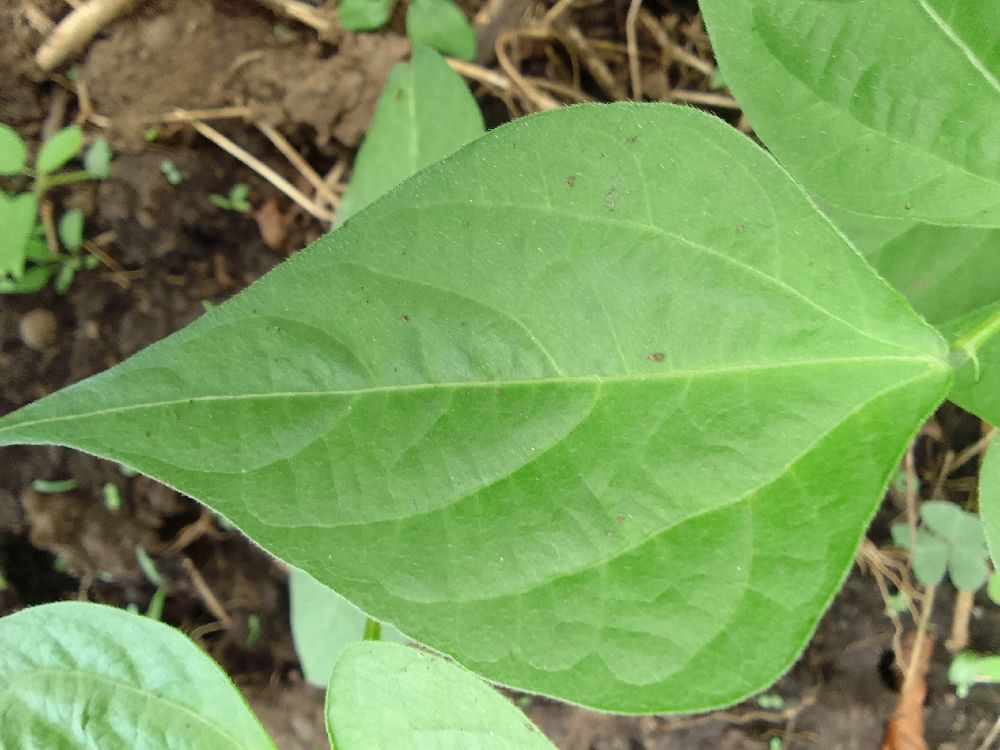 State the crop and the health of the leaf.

common bean, healthy
